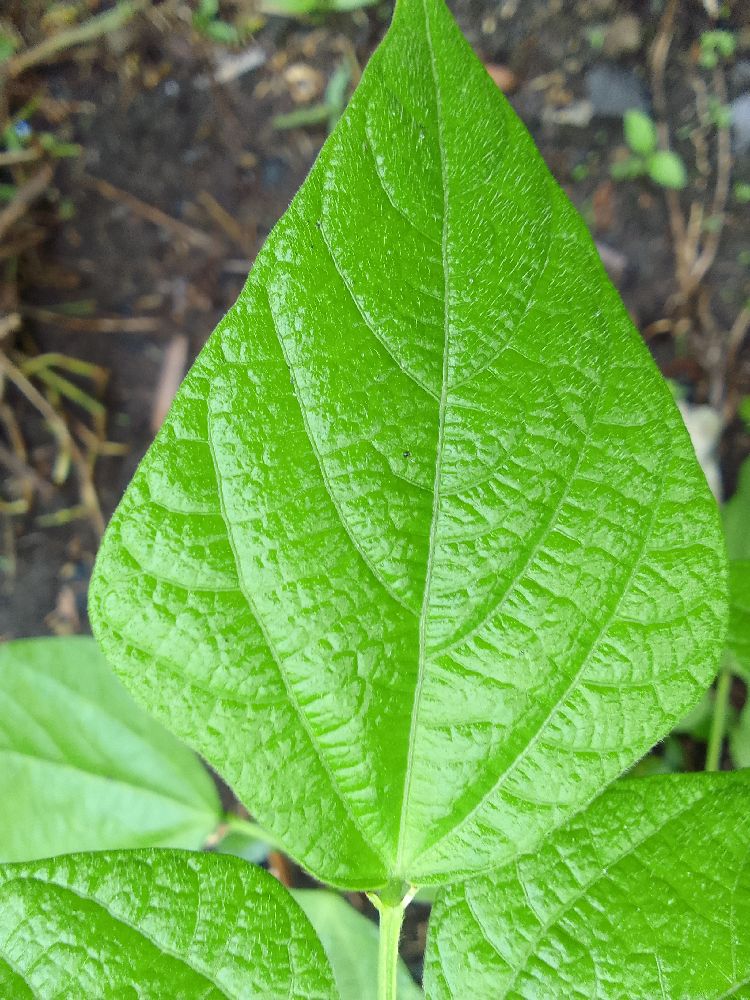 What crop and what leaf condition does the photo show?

common bean, healthy
